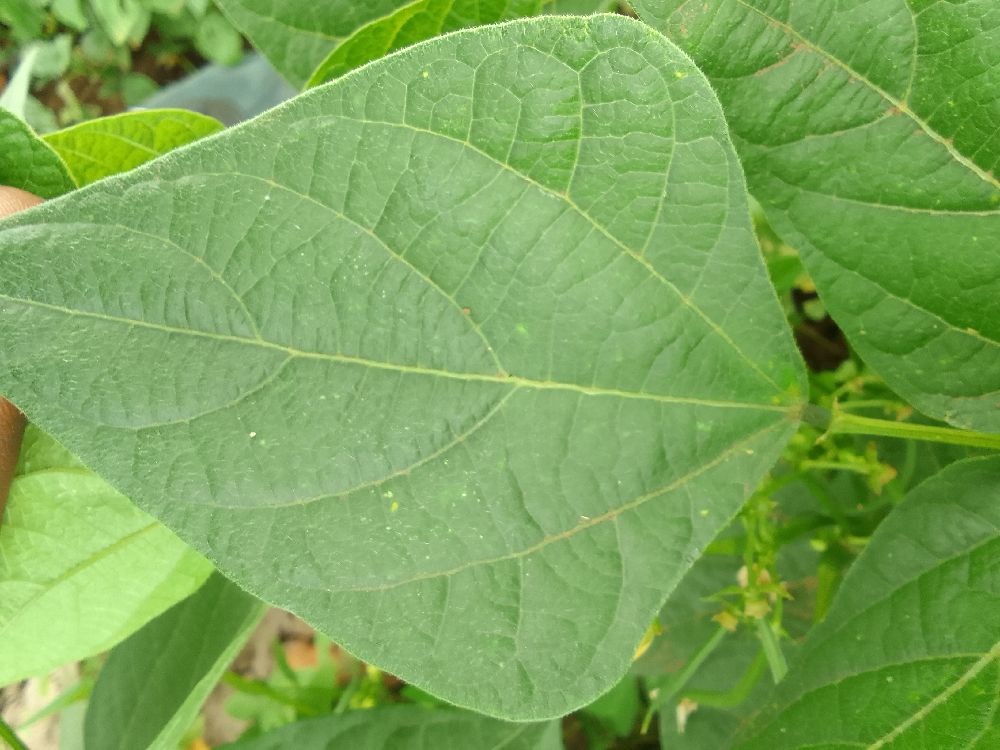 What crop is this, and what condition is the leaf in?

common bean, healthy
